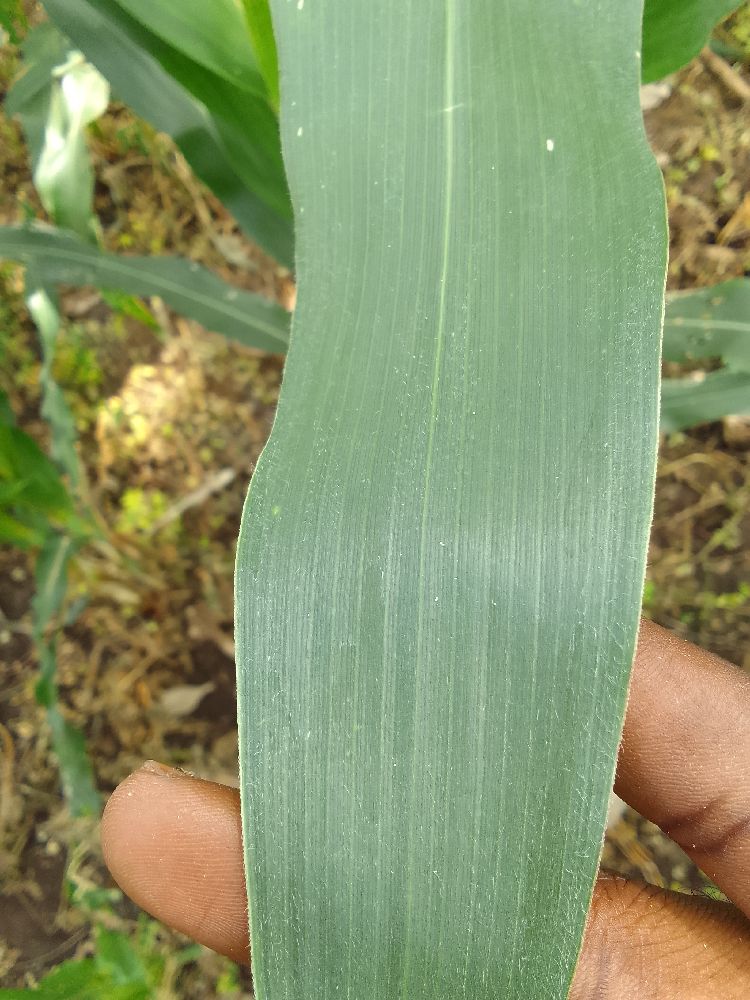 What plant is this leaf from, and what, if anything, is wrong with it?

maize, healthy
